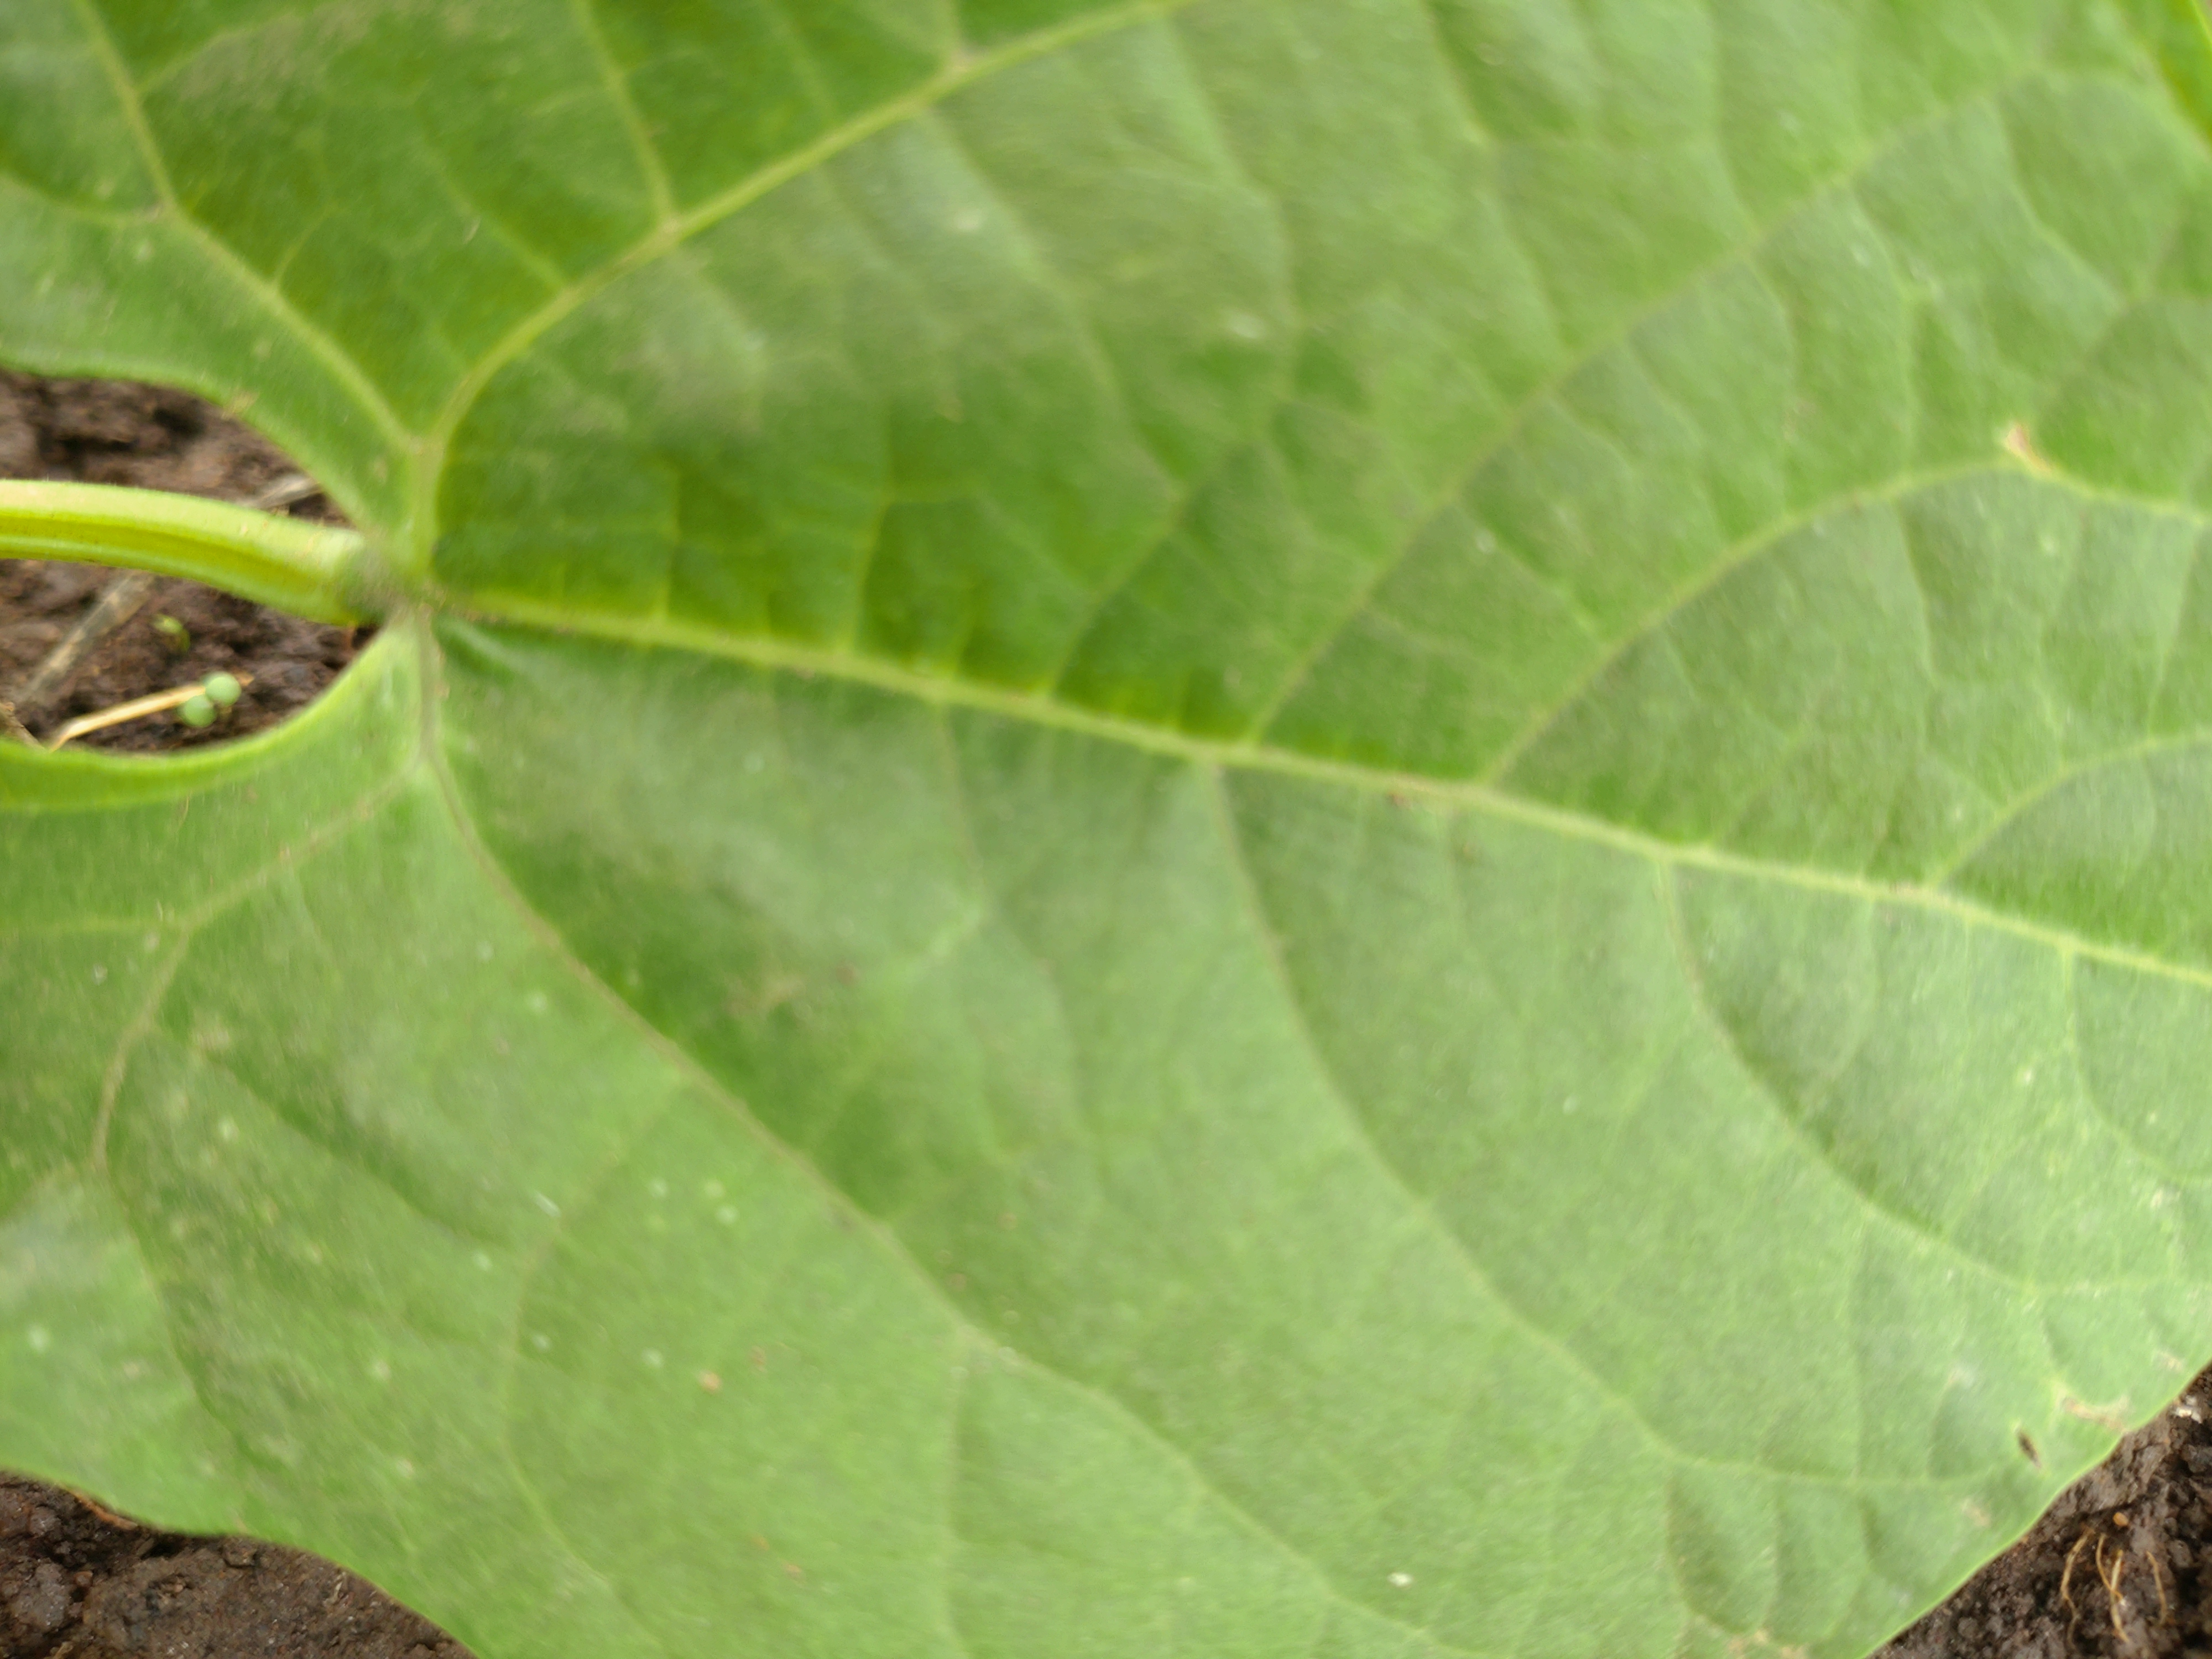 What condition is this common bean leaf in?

healthy
